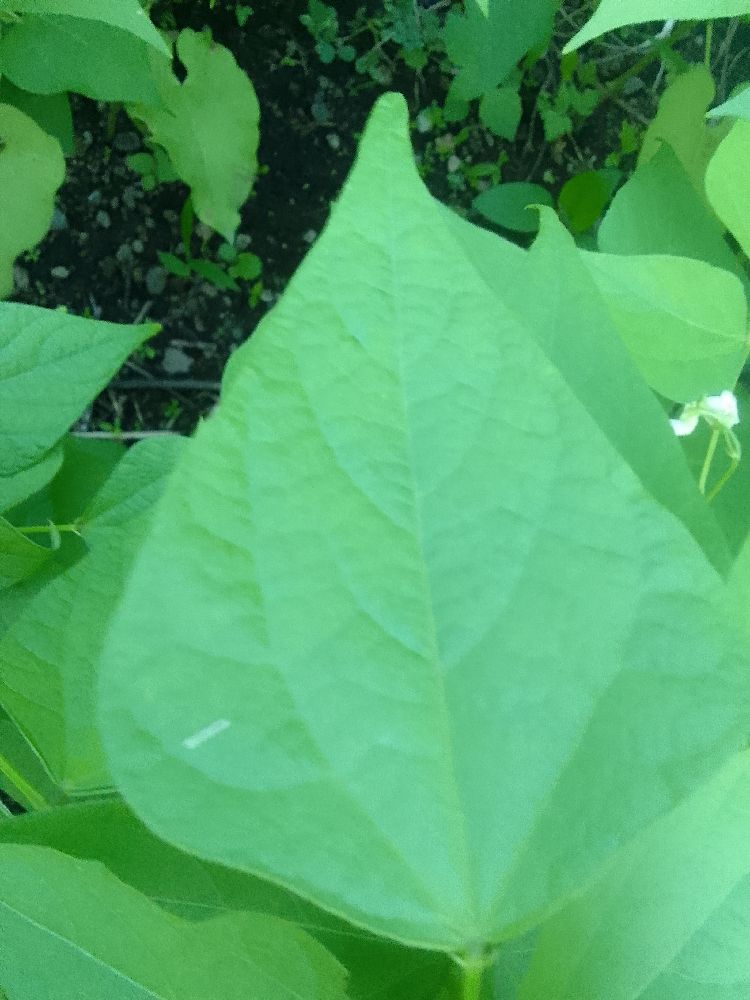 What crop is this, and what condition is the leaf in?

common bean, healthy
